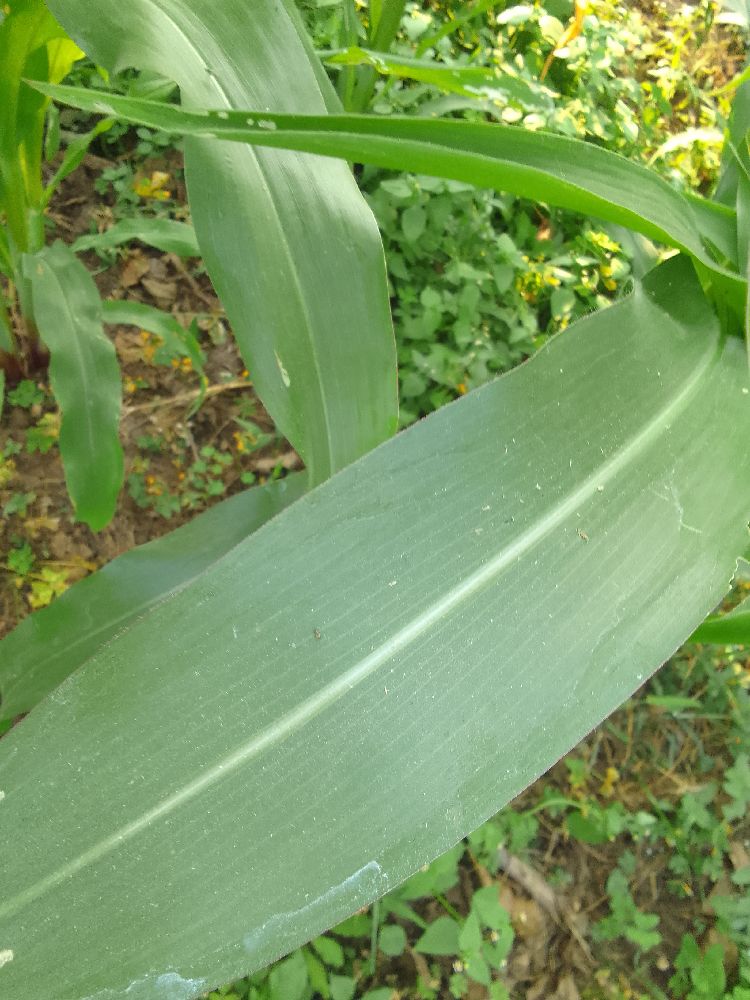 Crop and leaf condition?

maize, healthy
